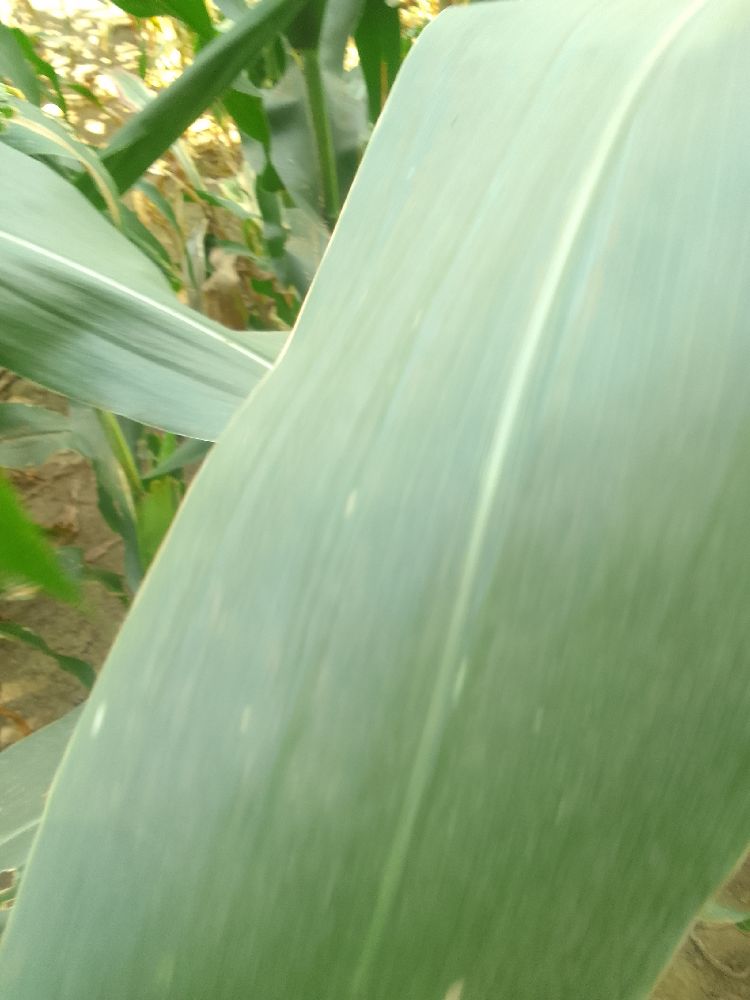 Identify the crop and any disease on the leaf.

maize, healthy
